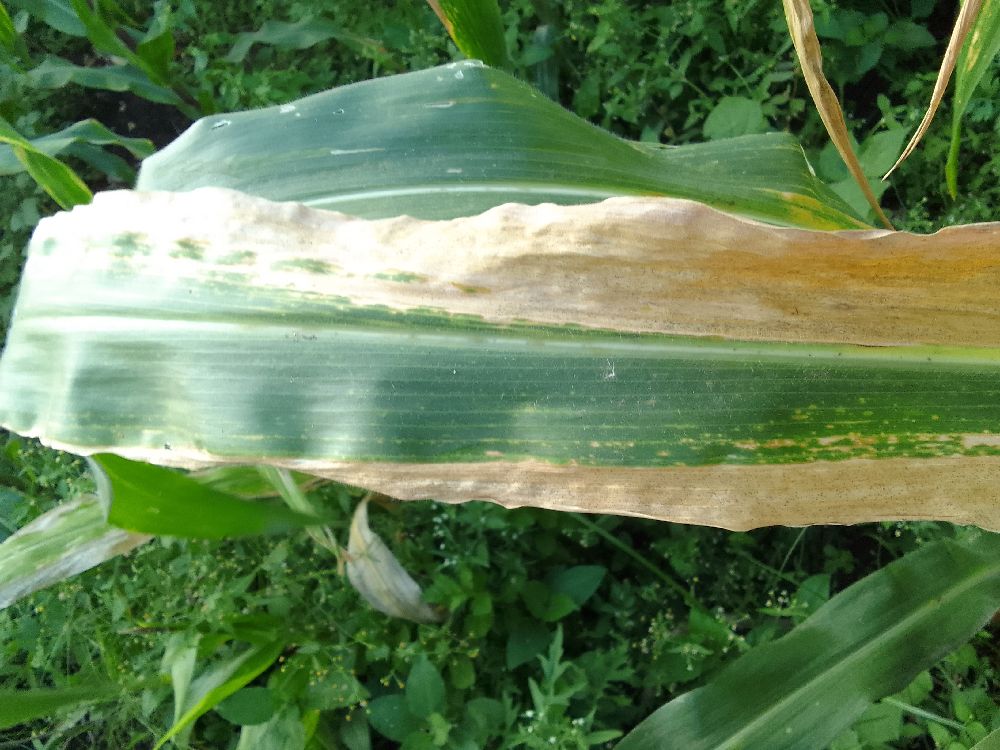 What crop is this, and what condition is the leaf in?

maize, maize lethal necrosis
